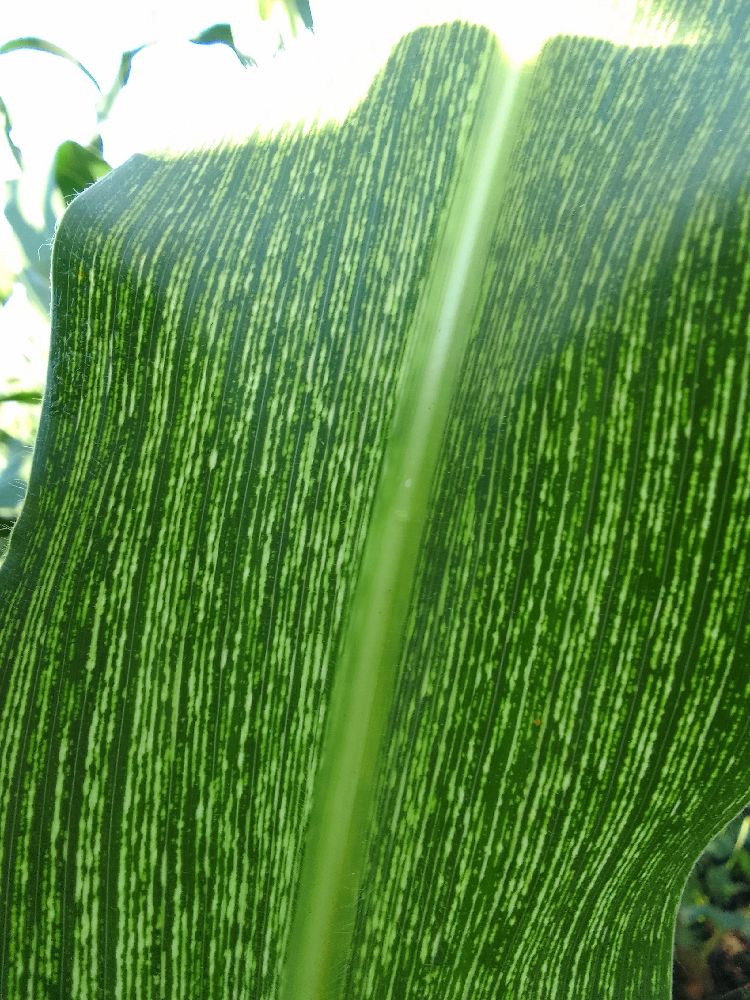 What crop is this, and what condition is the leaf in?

maize, maize streak virus
